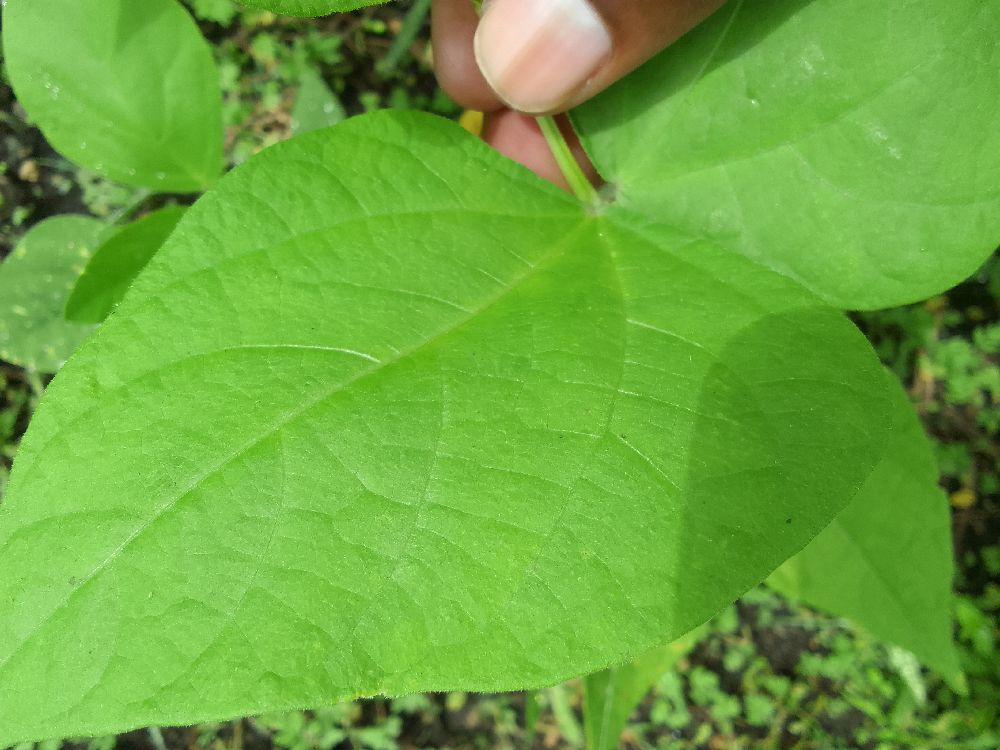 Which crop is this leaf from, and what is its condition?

common bean, healthy
